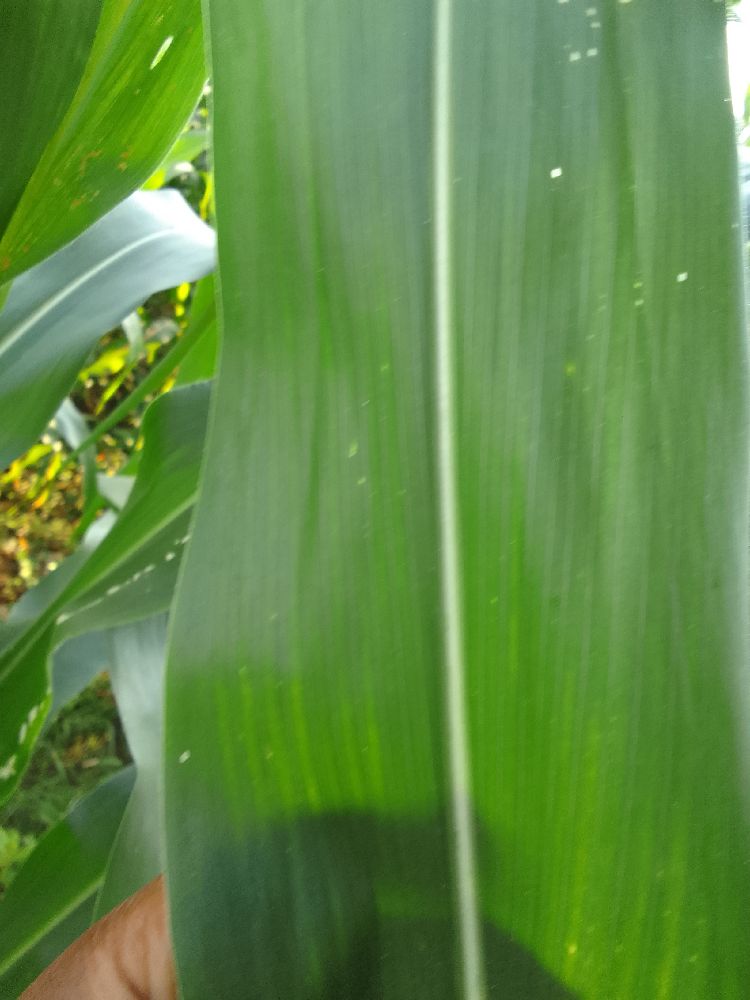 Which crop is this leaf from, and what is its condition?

maize, healthy
